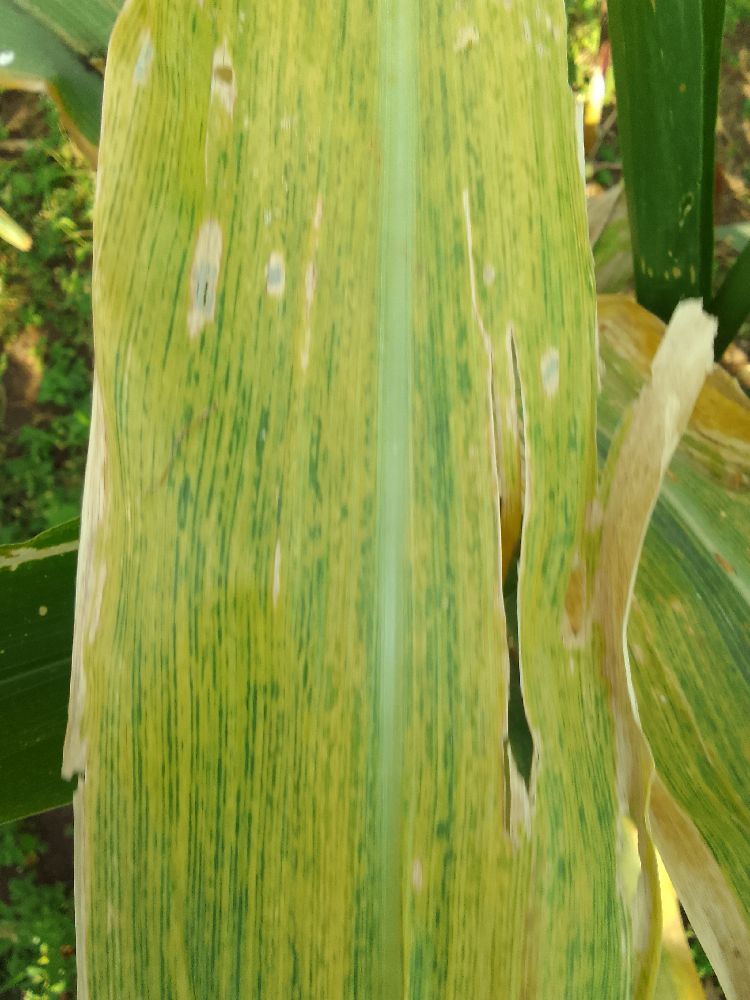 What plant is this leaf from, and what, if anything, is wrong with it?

maize, maize lethal necrosis
